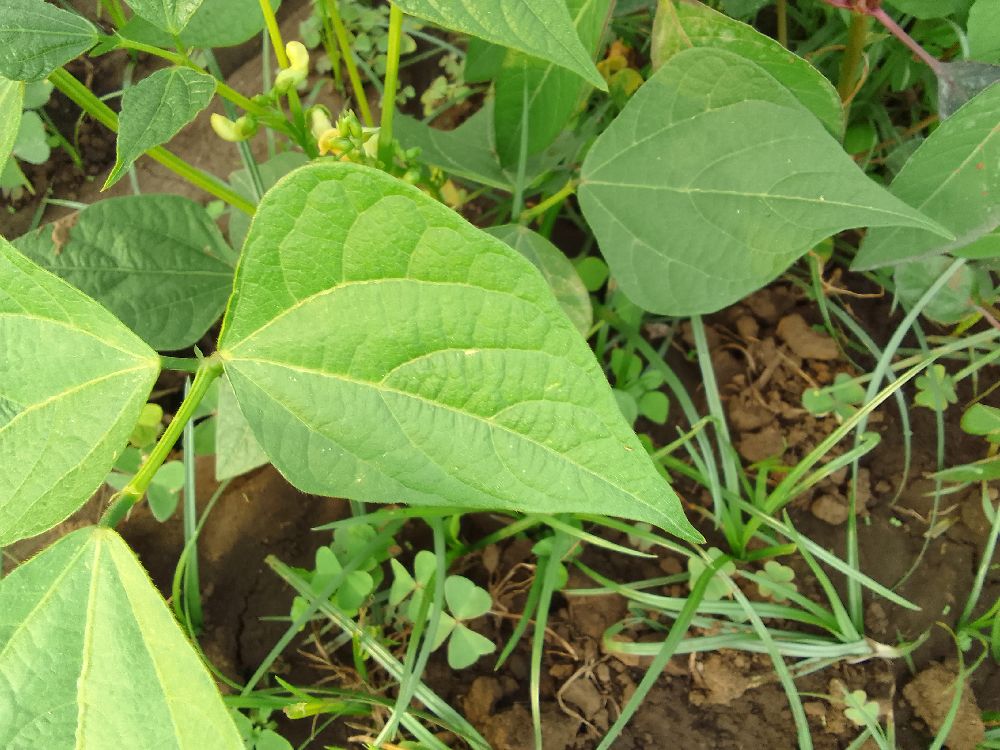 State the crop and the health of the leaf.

common bean, healthy
